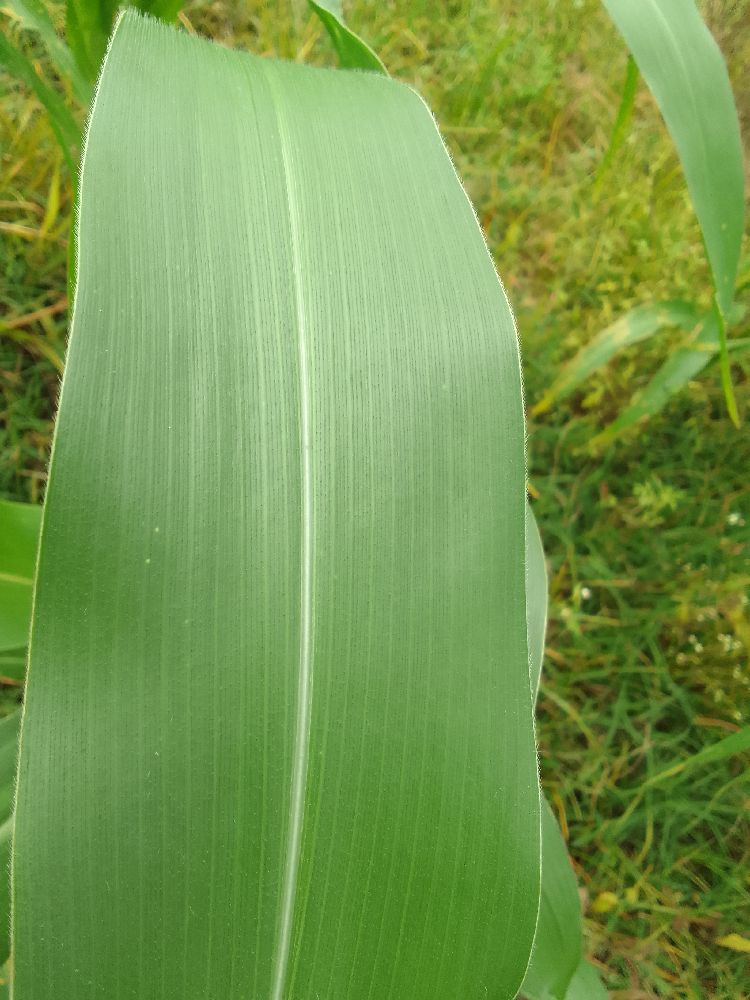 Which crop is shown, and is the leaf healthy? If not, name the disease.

maize, healthy
